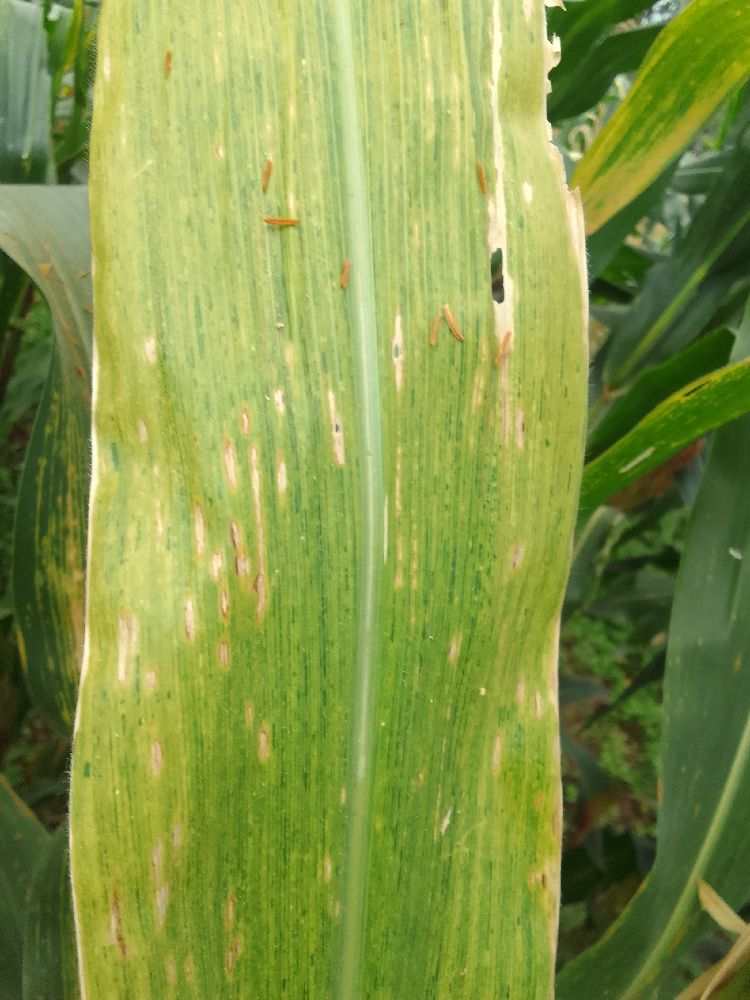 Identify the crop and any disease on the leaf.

maize, maize lethal necrosis
